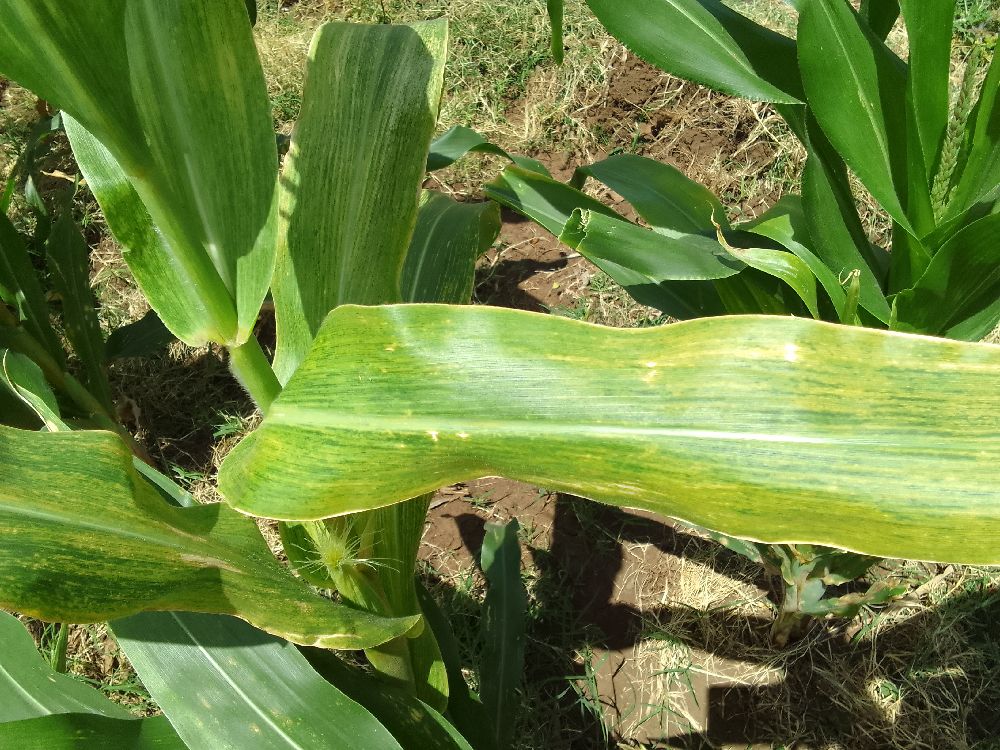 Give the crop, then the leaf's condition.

maize, maize lethal necrosis
